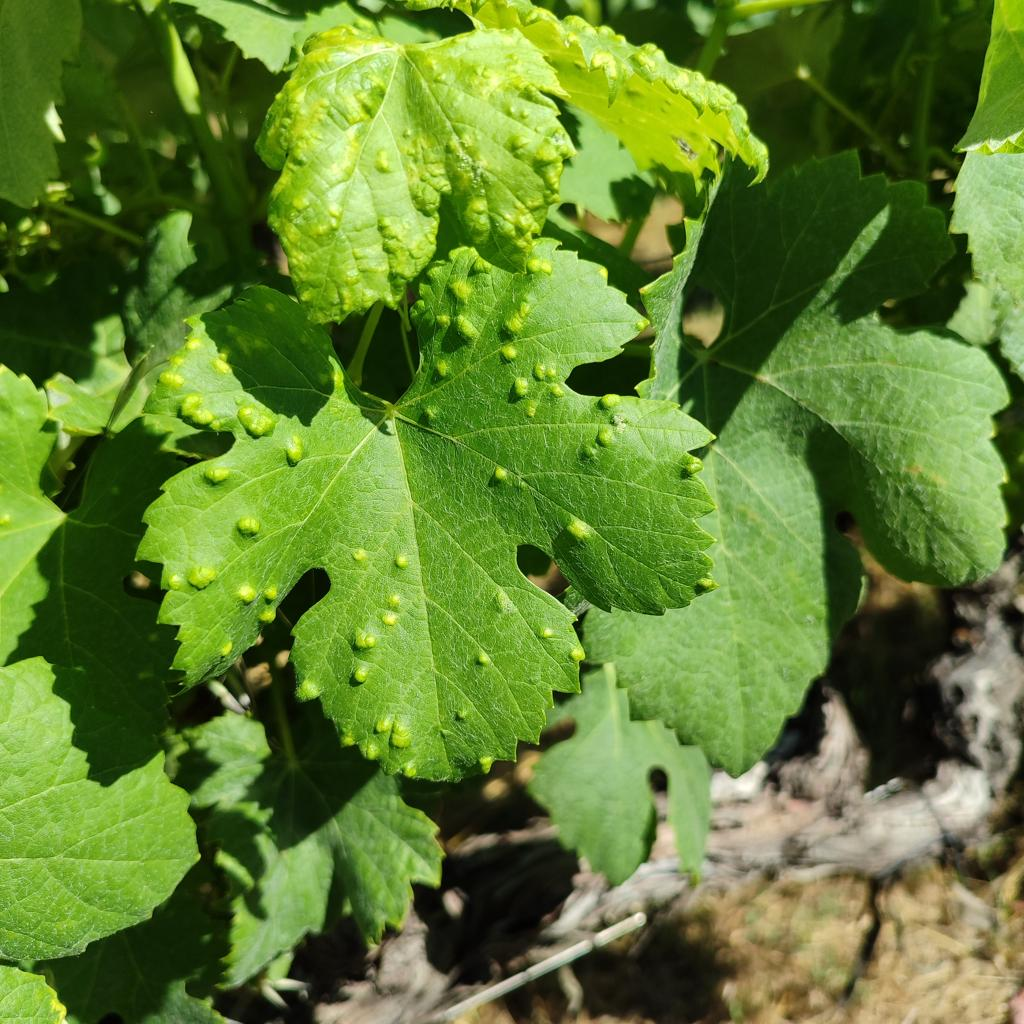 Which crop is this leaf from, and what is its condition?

grapevine, erineum mite
